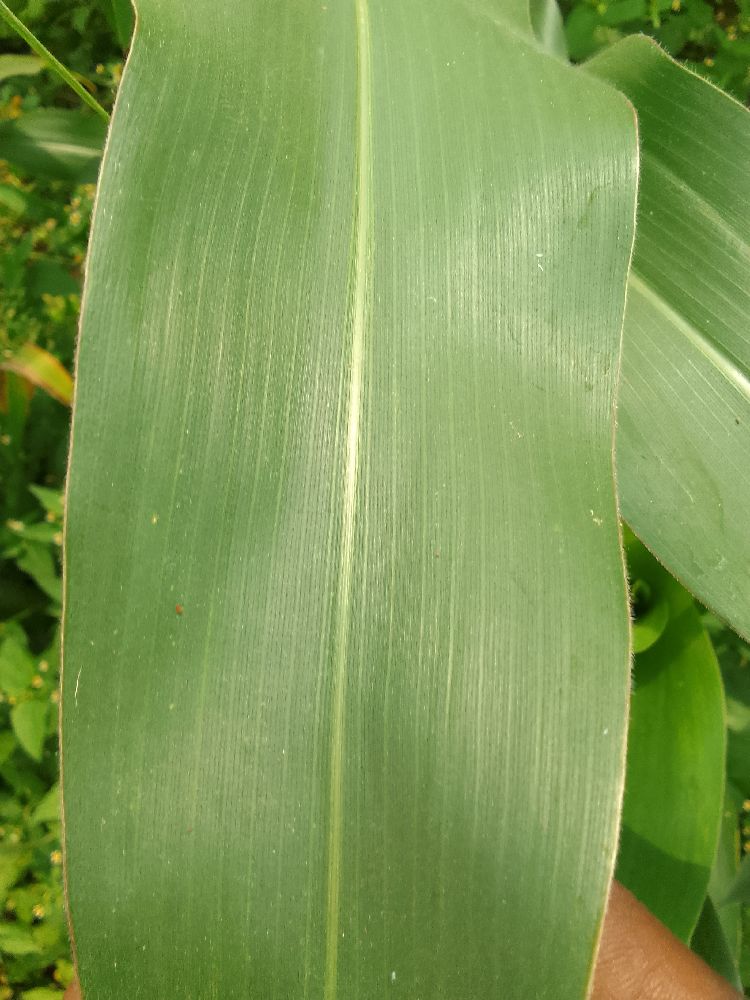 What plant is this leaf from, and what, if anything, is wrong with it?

maize, healthy
